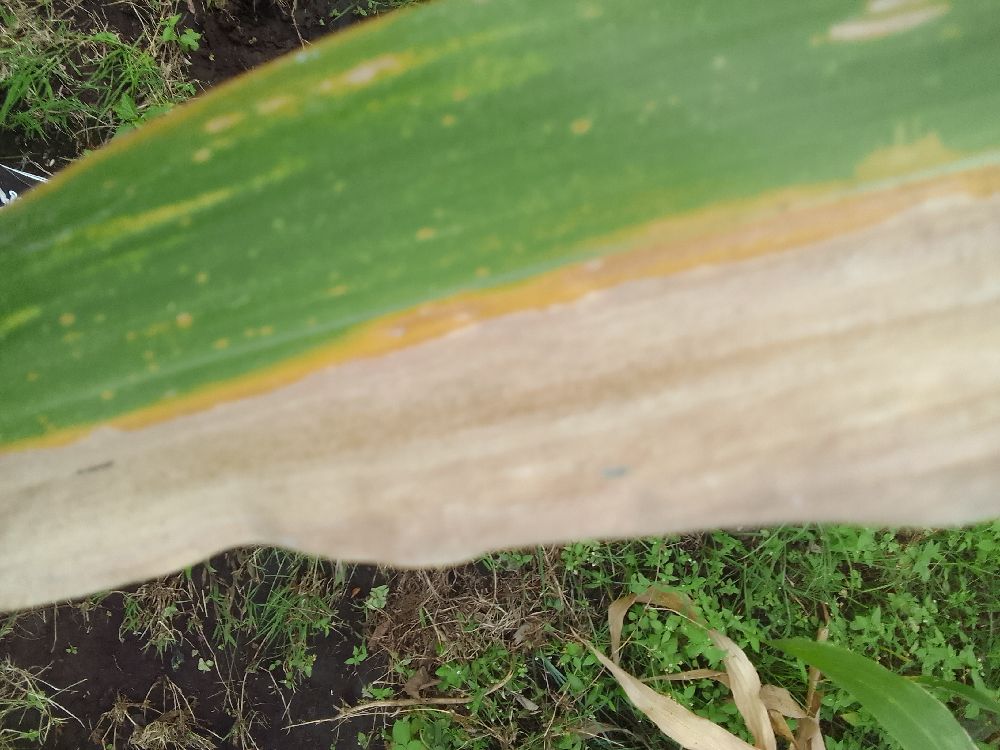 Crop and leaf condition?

maize, maize lethal necrosis
